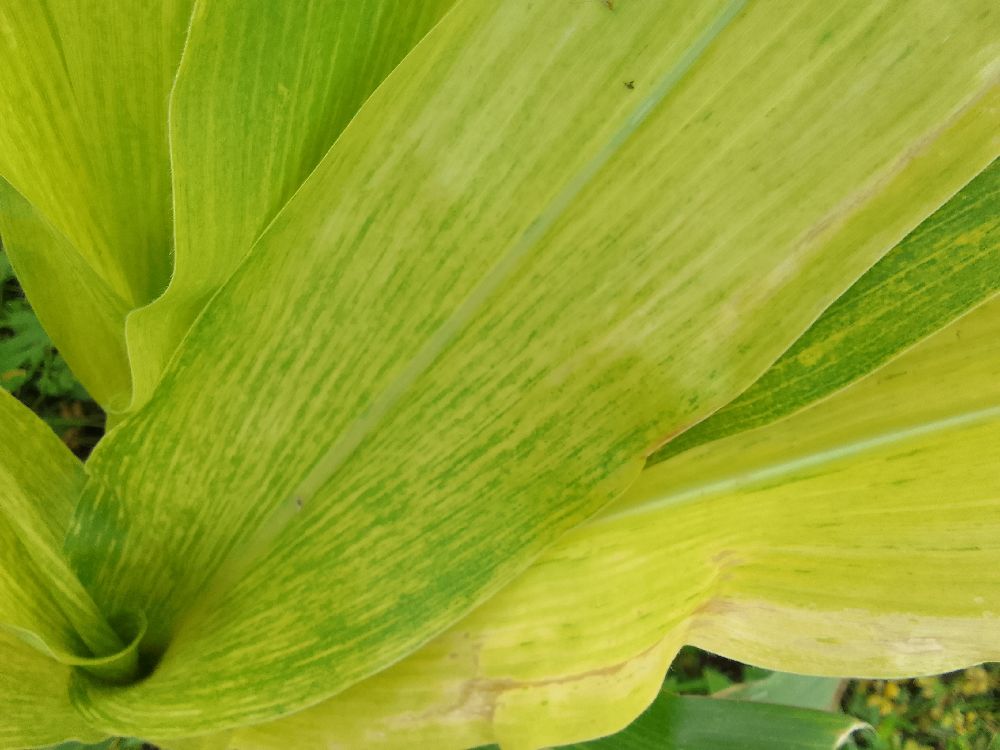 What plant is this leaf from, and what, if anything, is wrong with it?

maize, maize lethal necrosis
